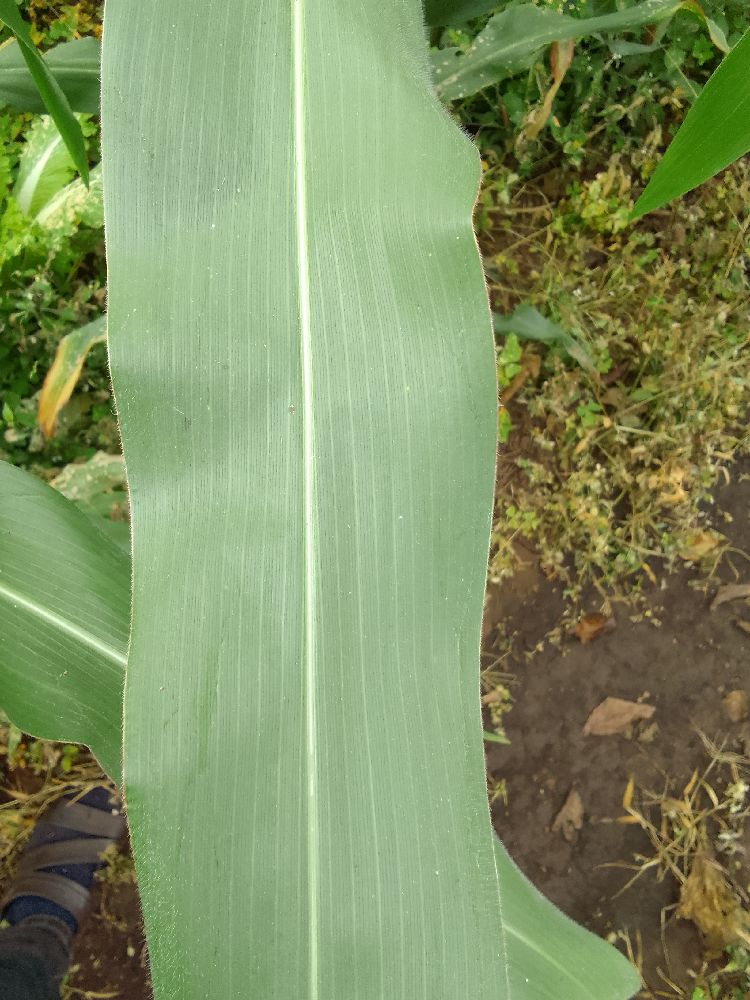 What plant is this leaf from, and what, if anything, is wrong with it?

maize, healthy
